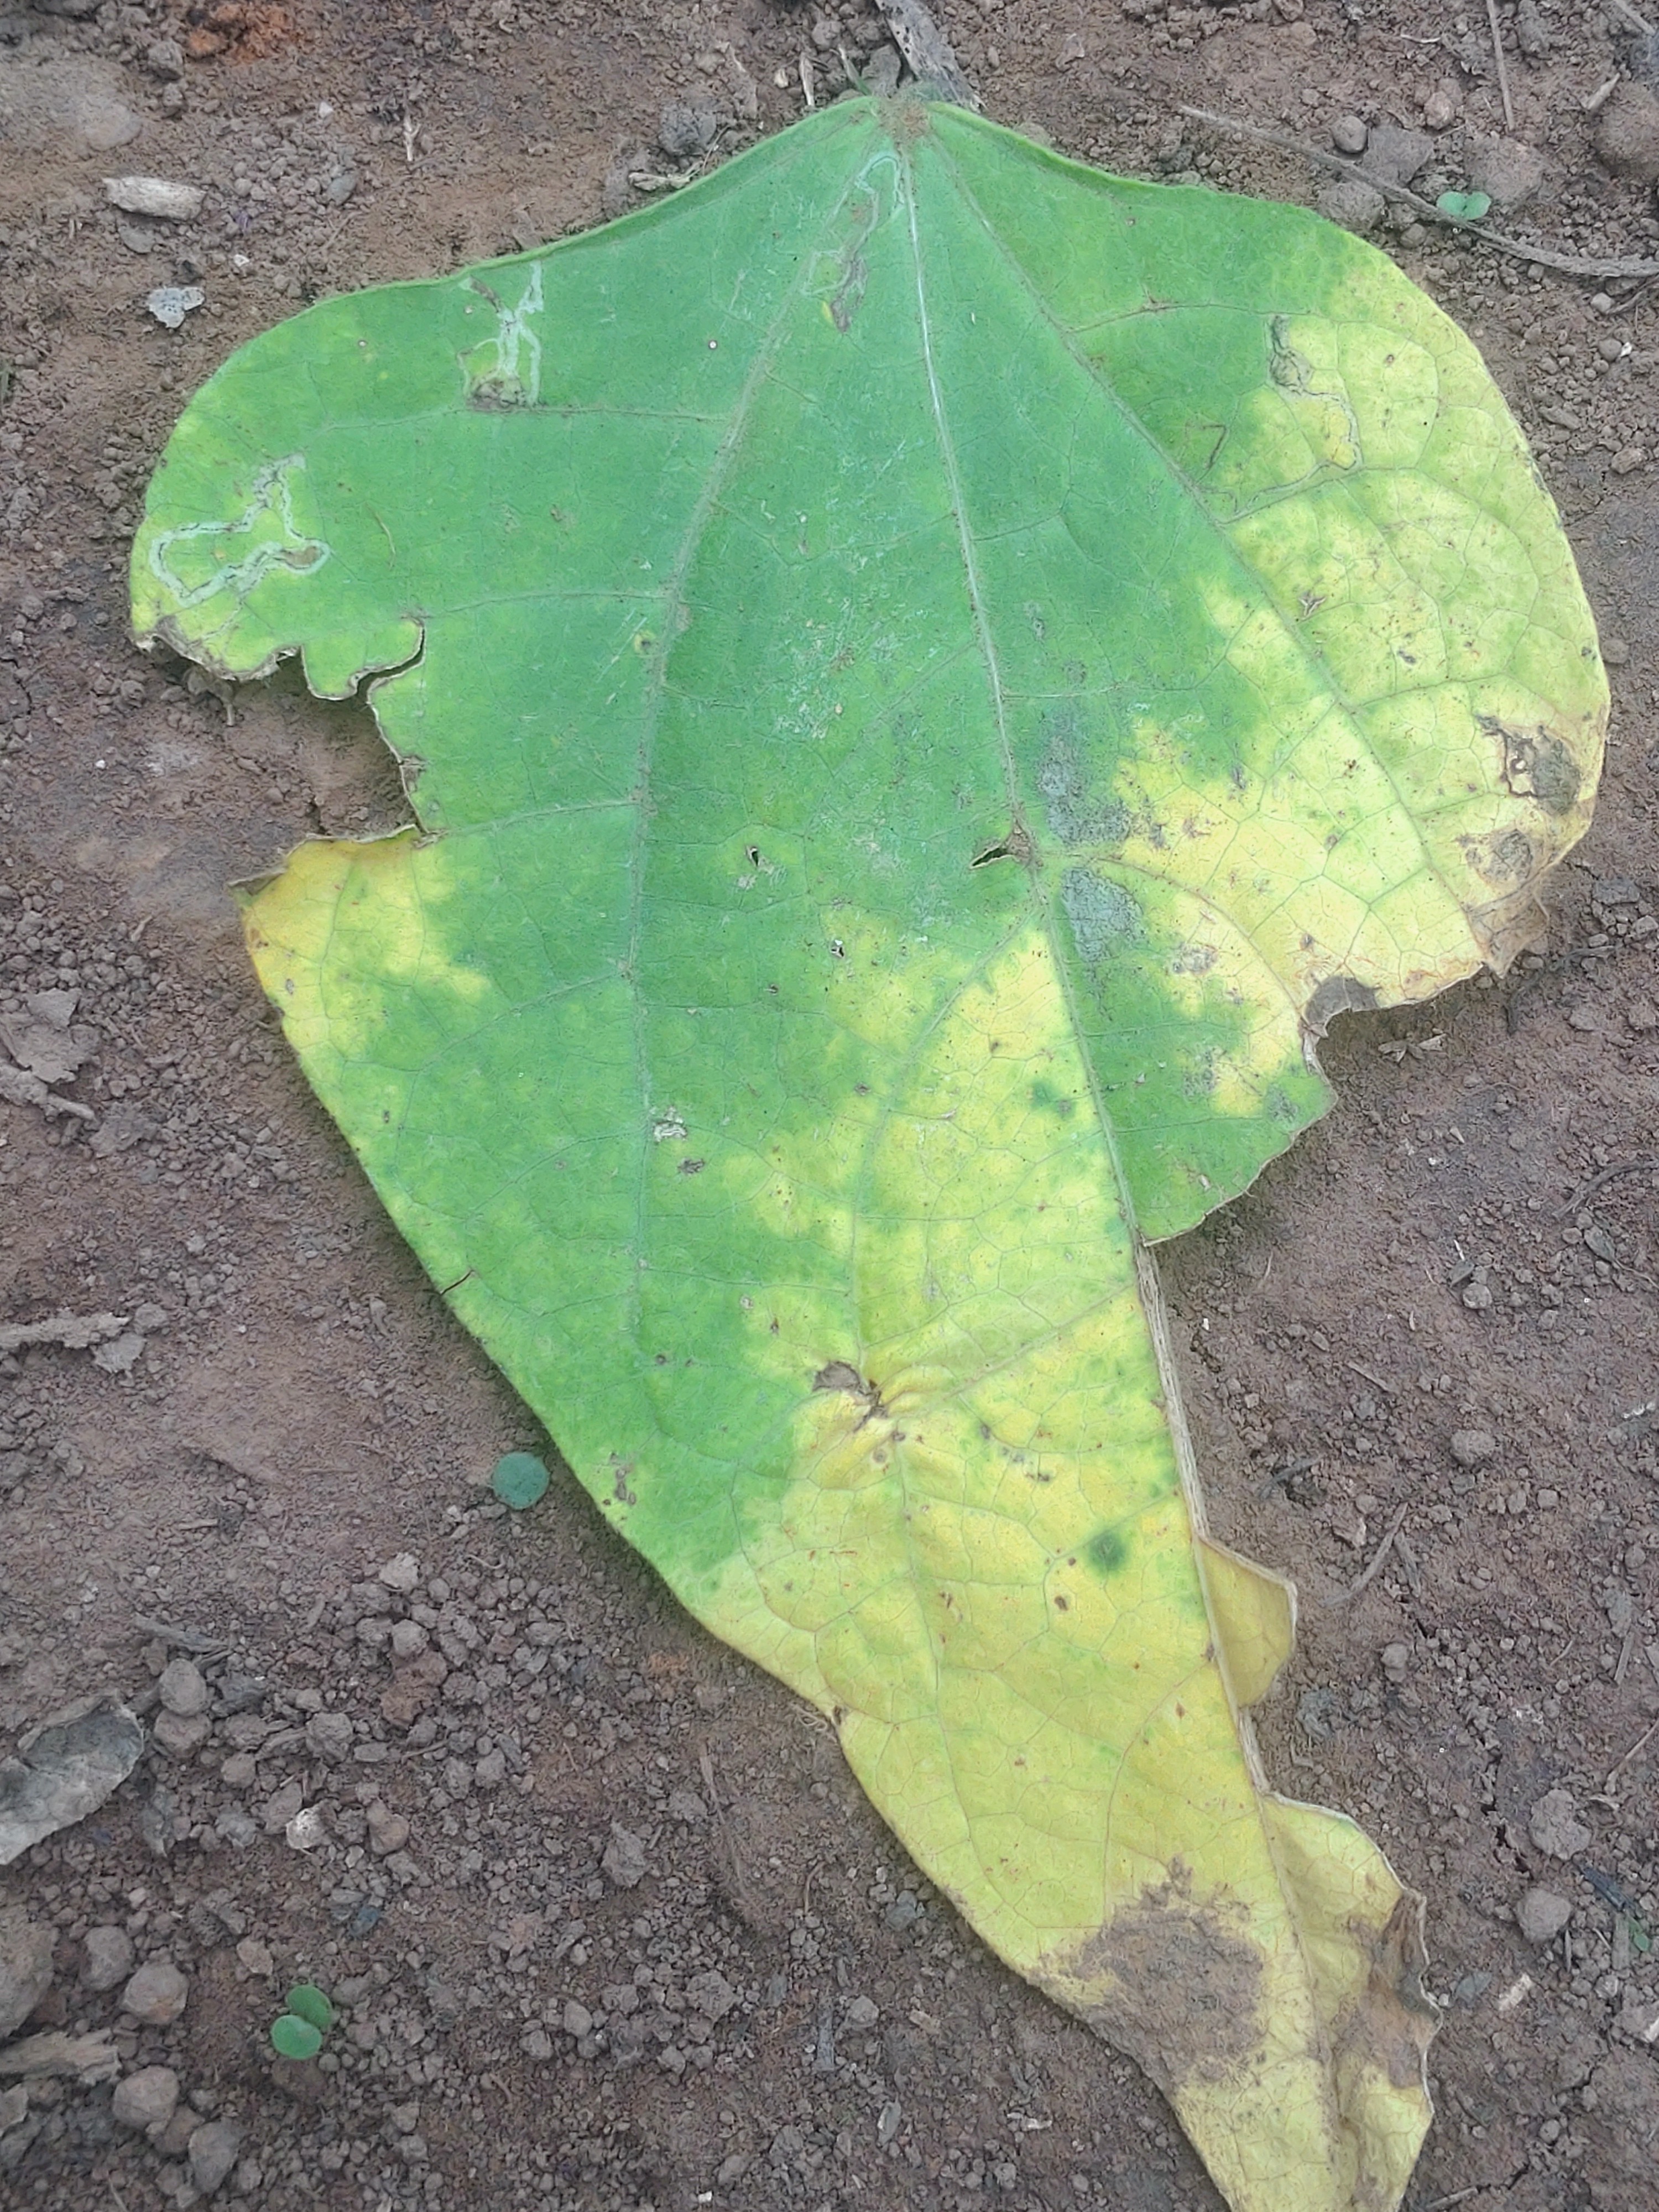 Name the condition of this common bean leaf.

anthracnose
